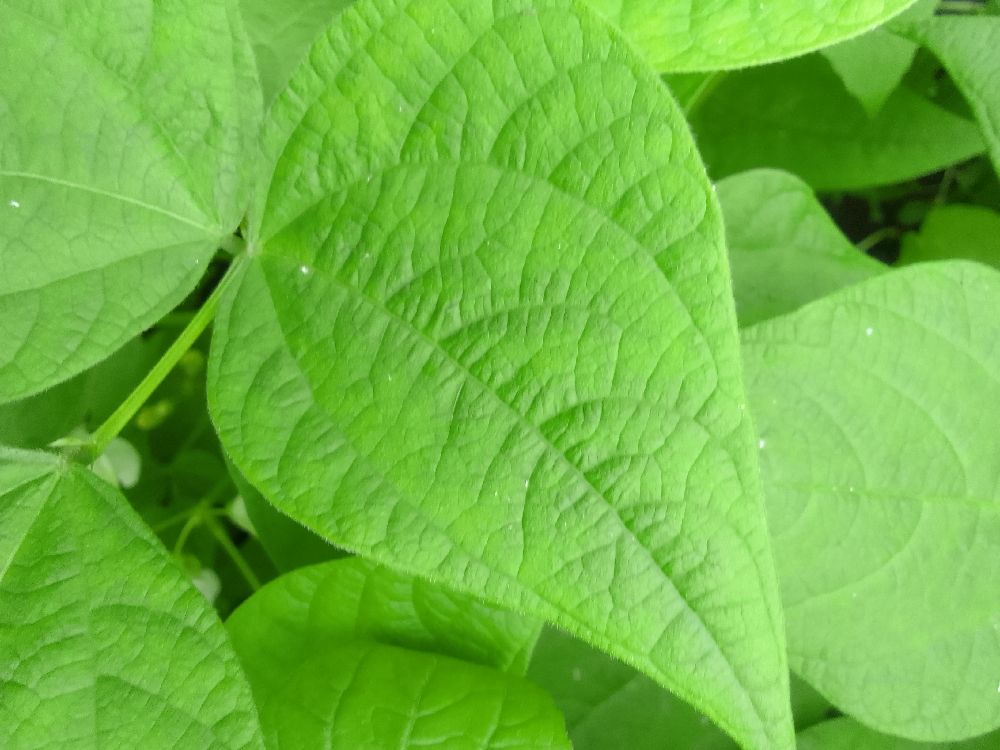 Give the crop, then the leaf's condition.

common bean, healthy
